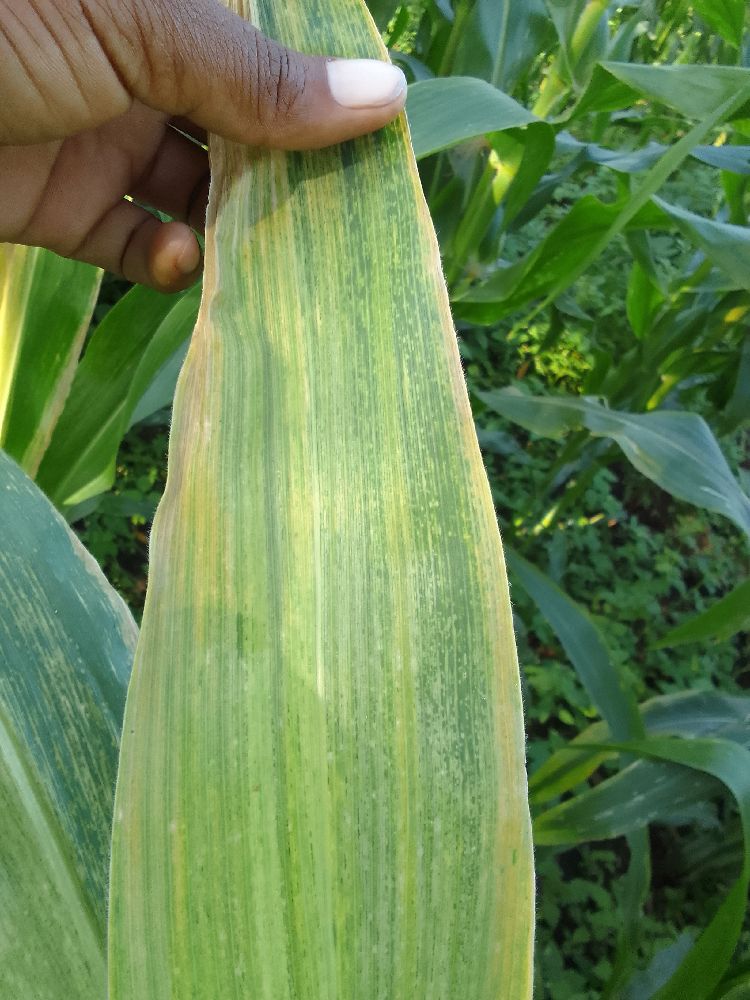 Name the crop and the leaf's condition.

maize, maize lethal necrosis
